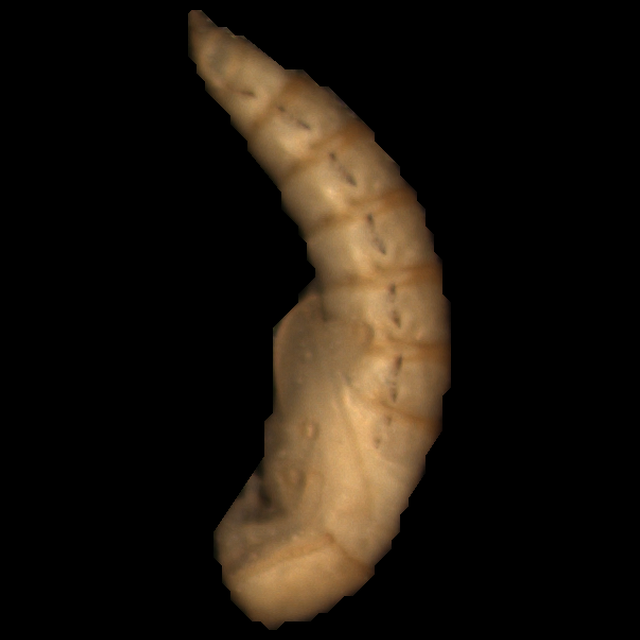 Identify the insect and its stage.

mealworm pupa
